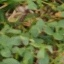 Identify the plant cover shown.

unstructured weed
